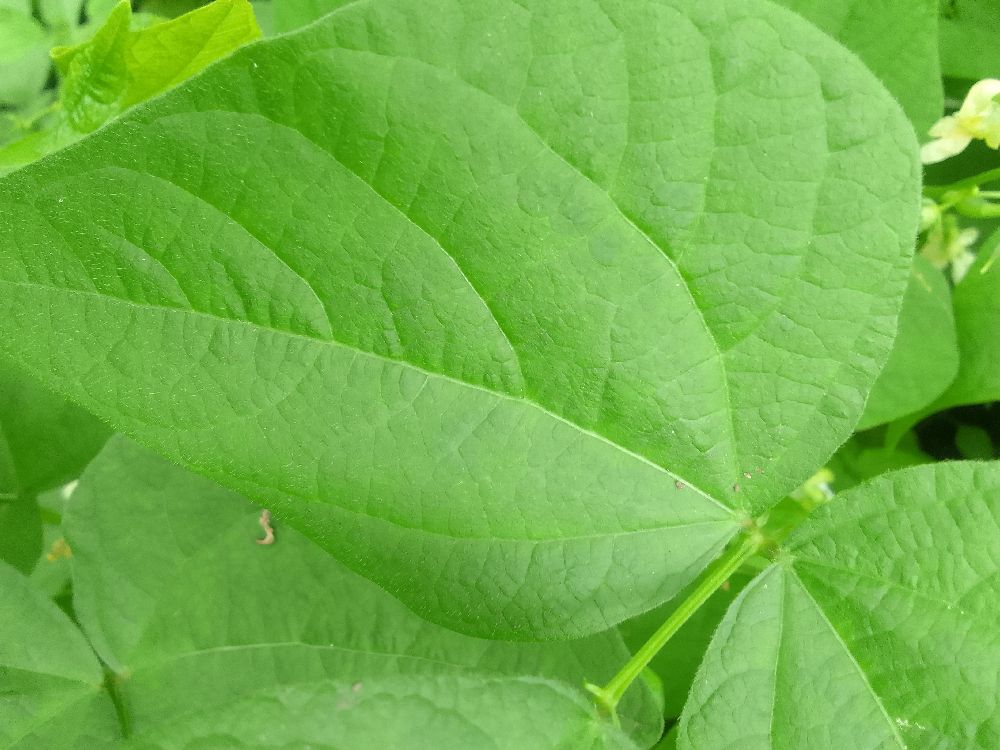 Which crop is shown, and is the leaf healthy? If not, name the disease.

common bean, healthy
